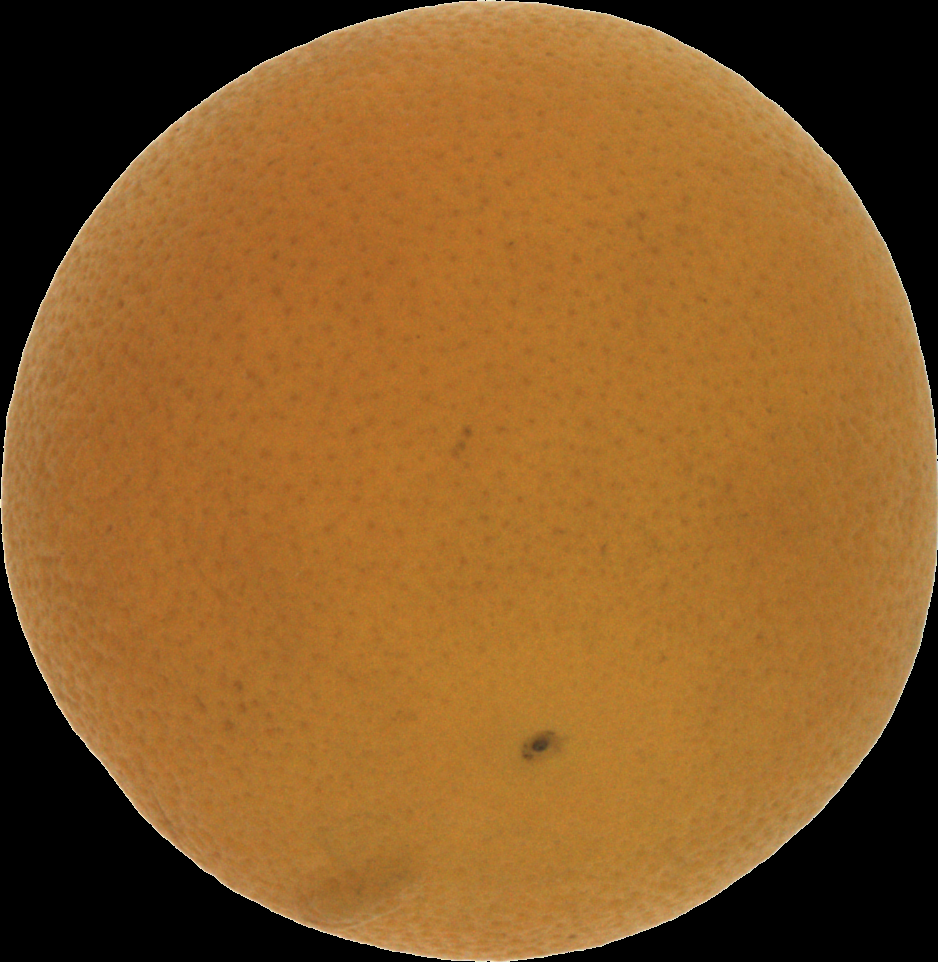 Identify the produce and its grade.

orange, bad
